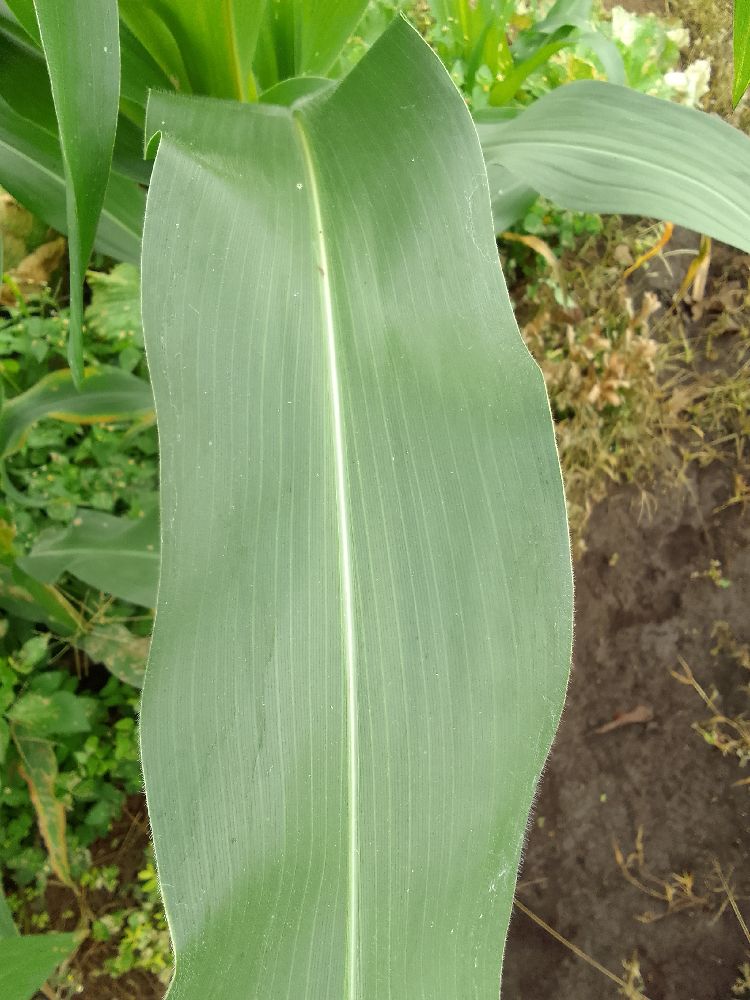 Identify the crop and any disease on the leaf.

maize, healthy
